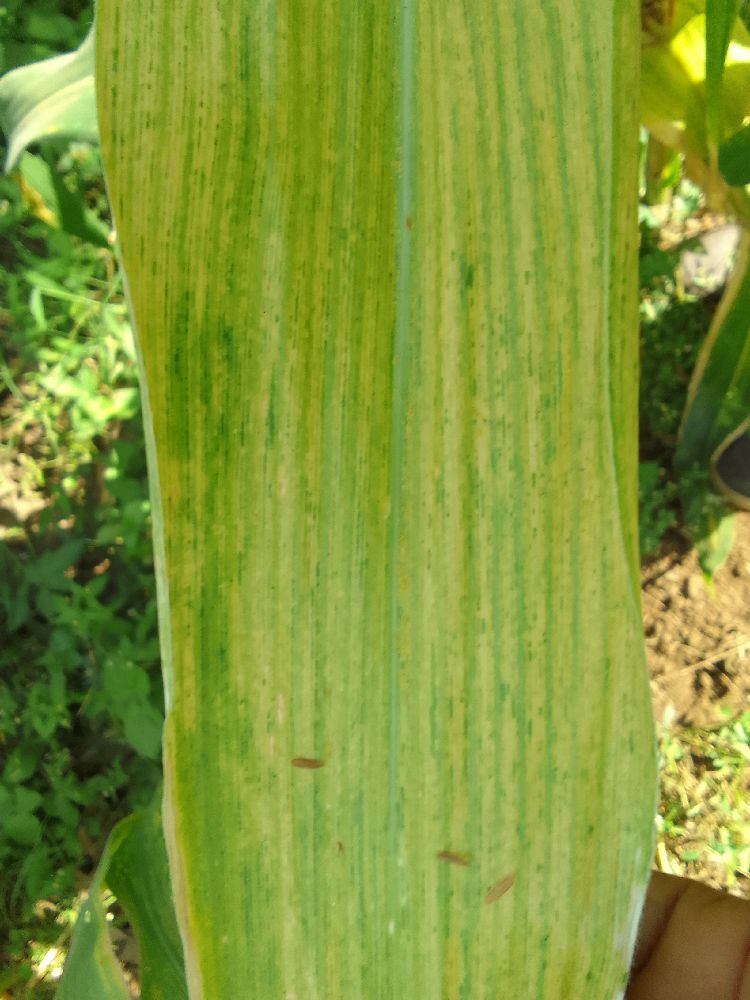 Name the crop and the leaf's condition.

maize, maize lethal necrosis
